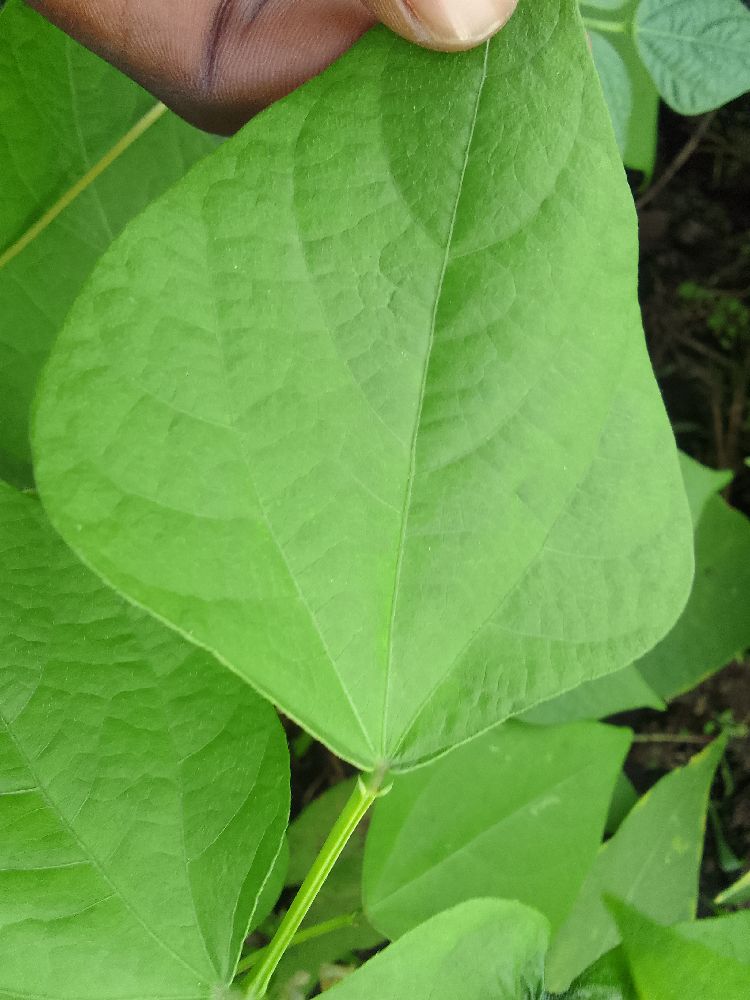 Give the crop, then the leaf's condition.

common bean, healthy
